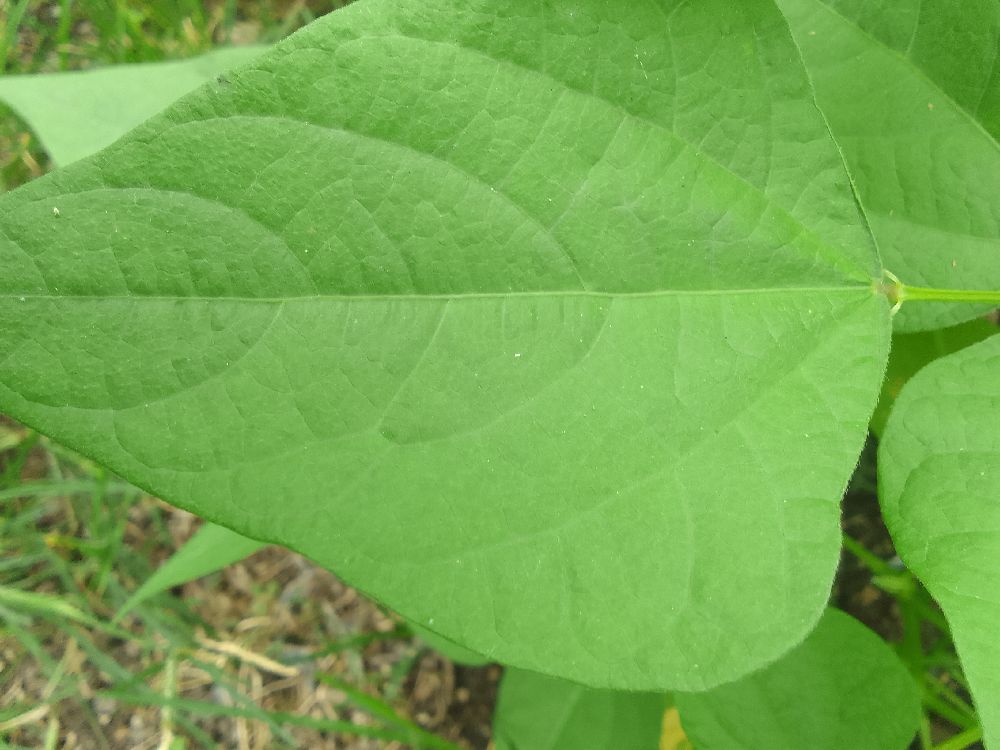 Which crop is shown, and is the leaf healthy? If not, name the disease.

common bean, healthy
